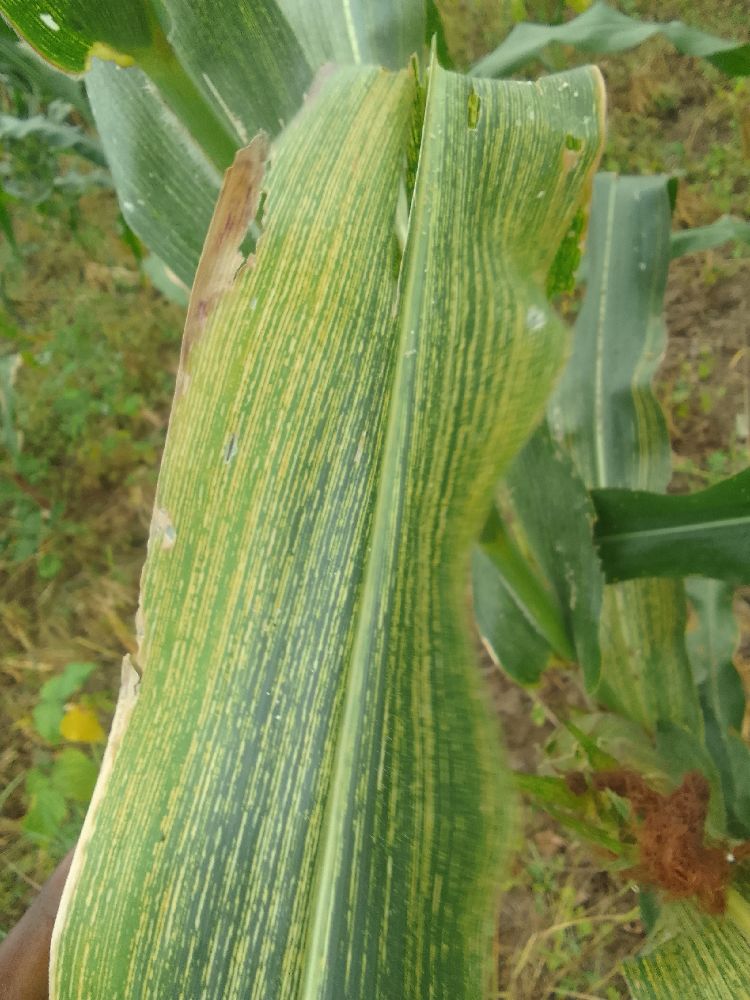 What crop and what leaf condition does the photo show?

maize, maize streak virus
